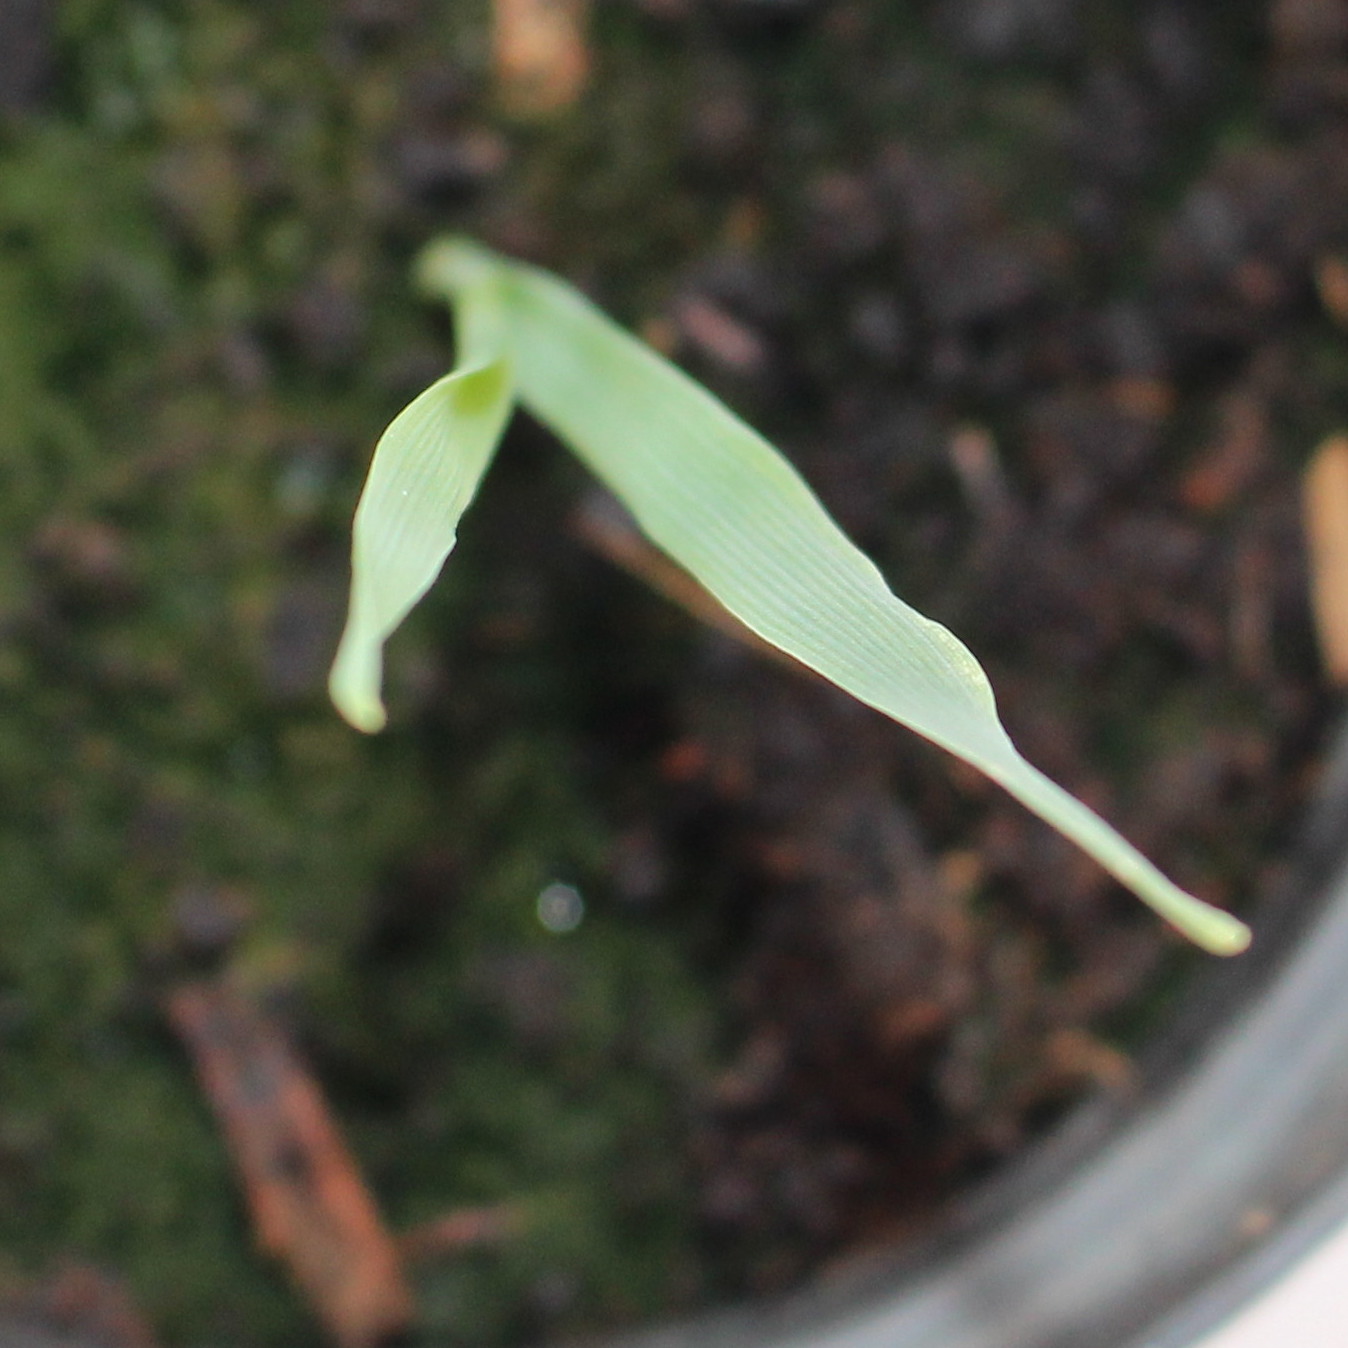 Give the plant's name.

Avena sterilis
